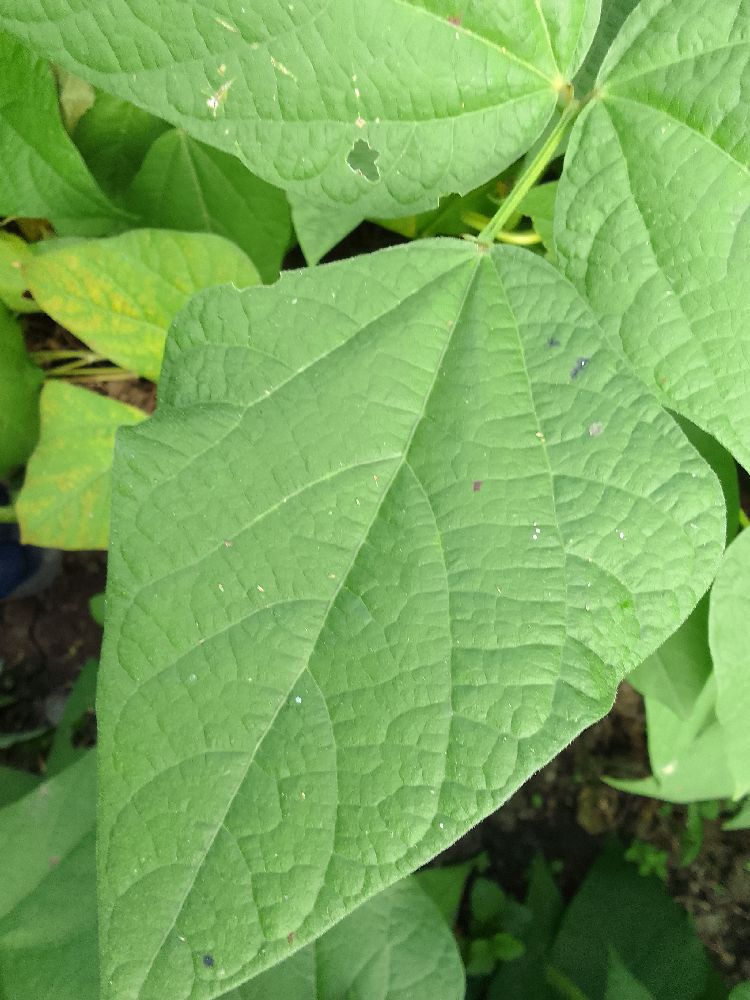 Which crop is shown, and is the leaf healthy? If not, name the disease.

common bean, healthy
